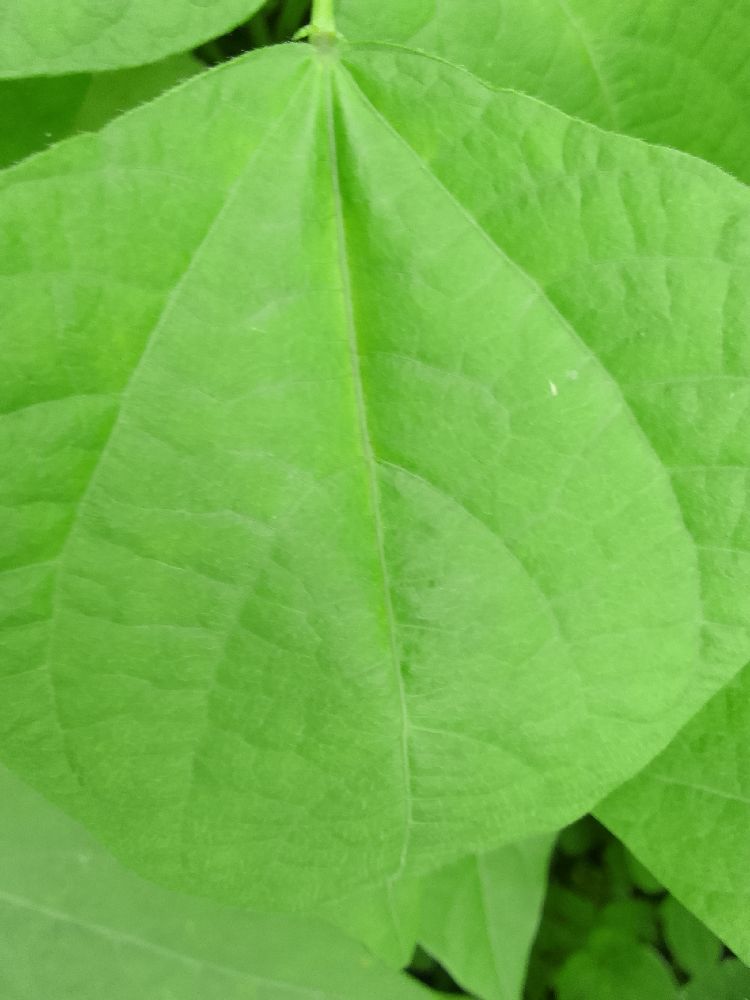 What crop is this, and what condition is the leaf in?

common bean, healthy
